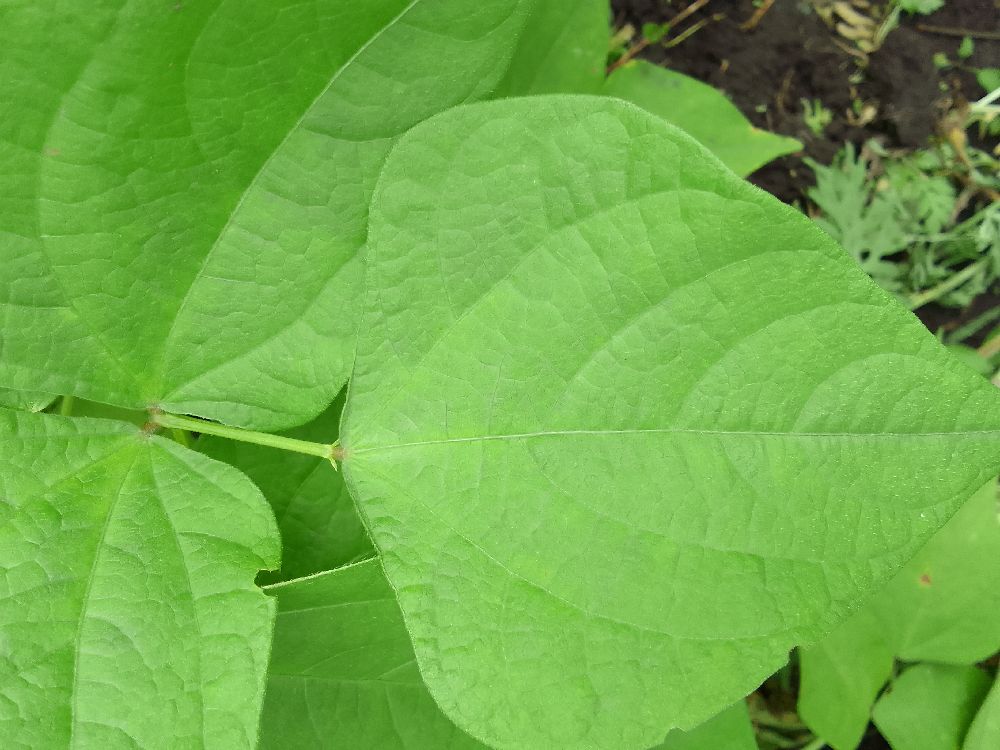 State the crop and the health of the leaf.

common bean, healthy
